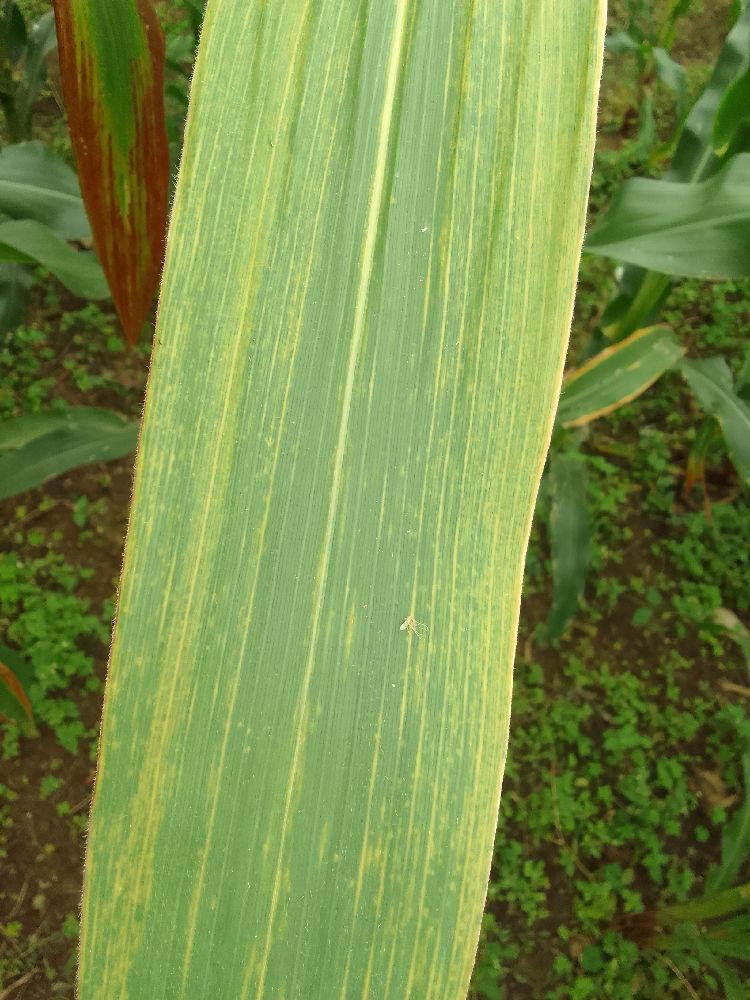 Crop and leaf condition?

maize, maize lethal necrosis
